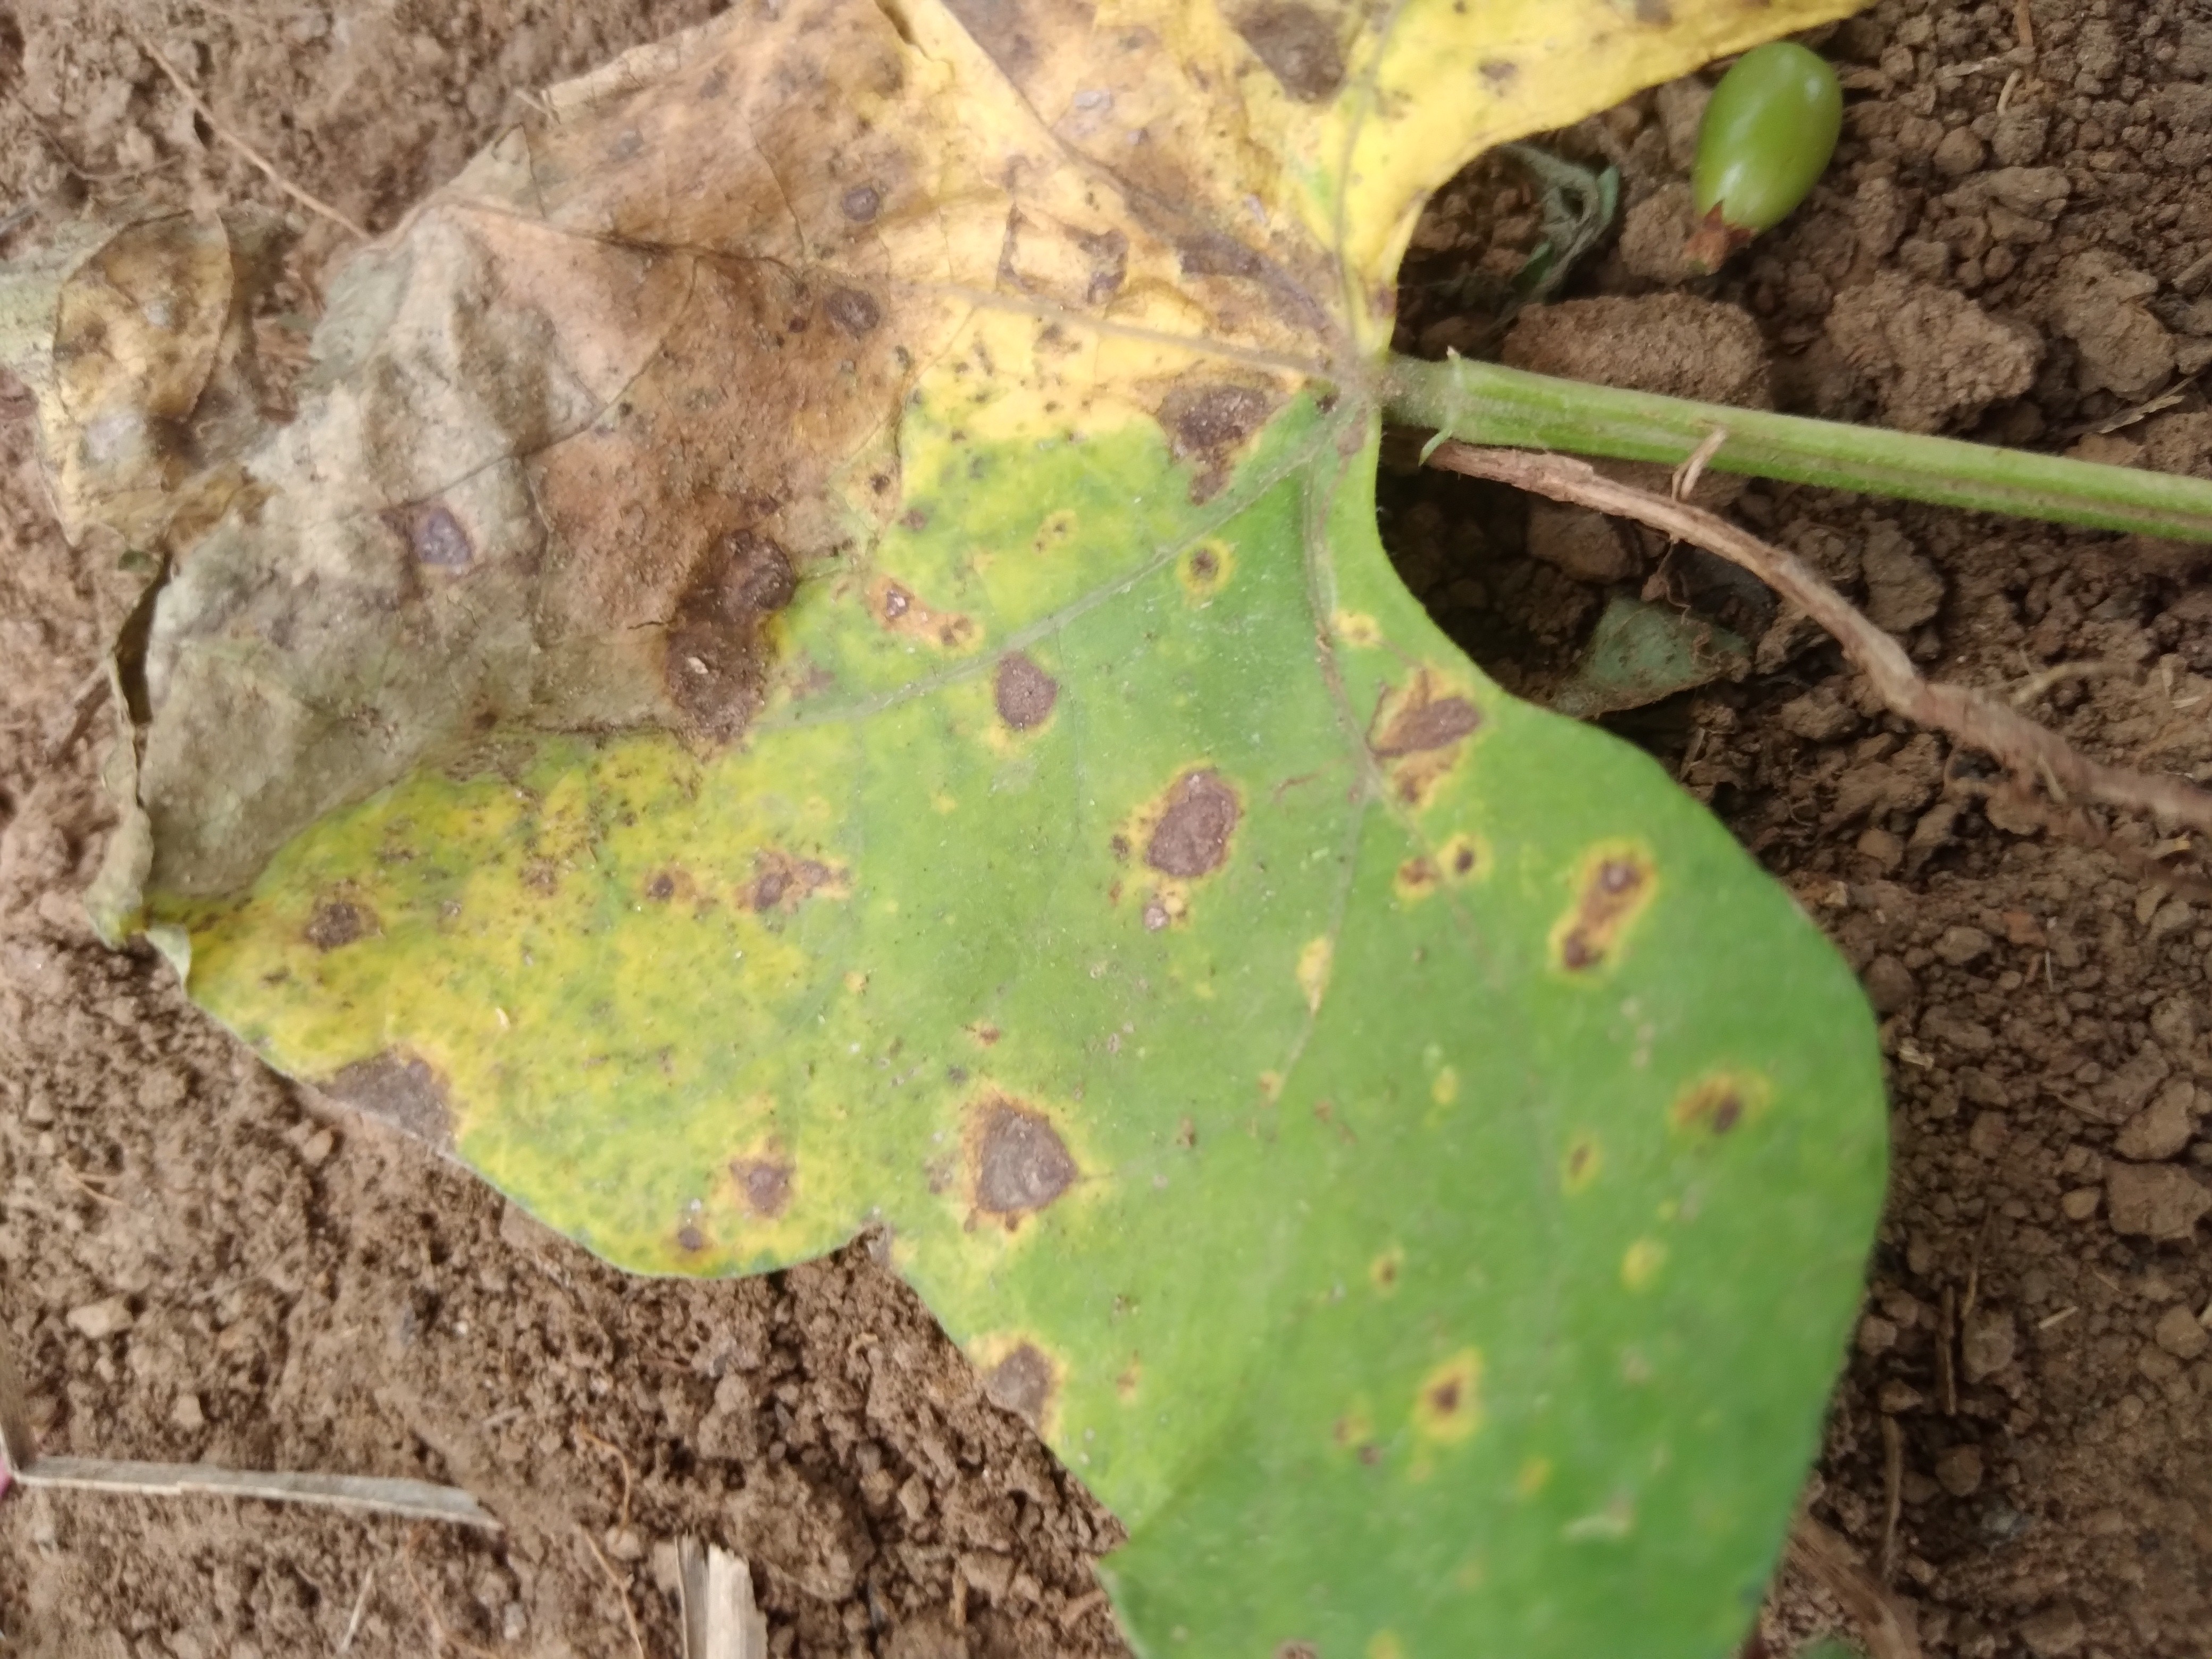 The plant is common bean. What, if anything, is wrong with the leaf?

rust
